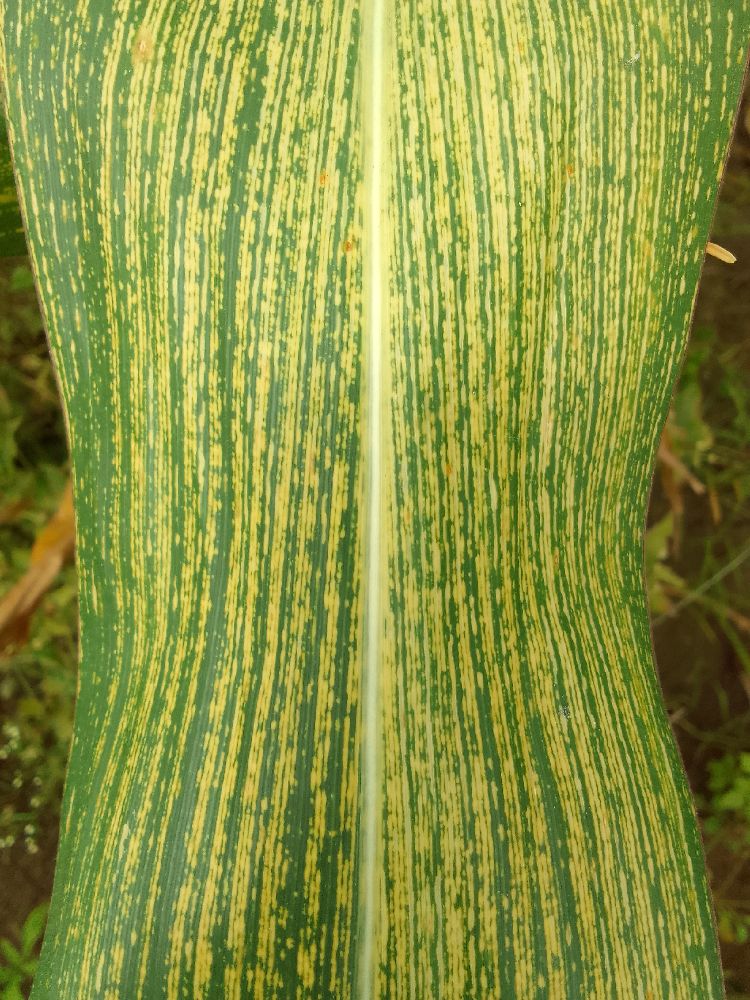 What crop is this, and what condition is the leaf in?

maize, maize streak virus
